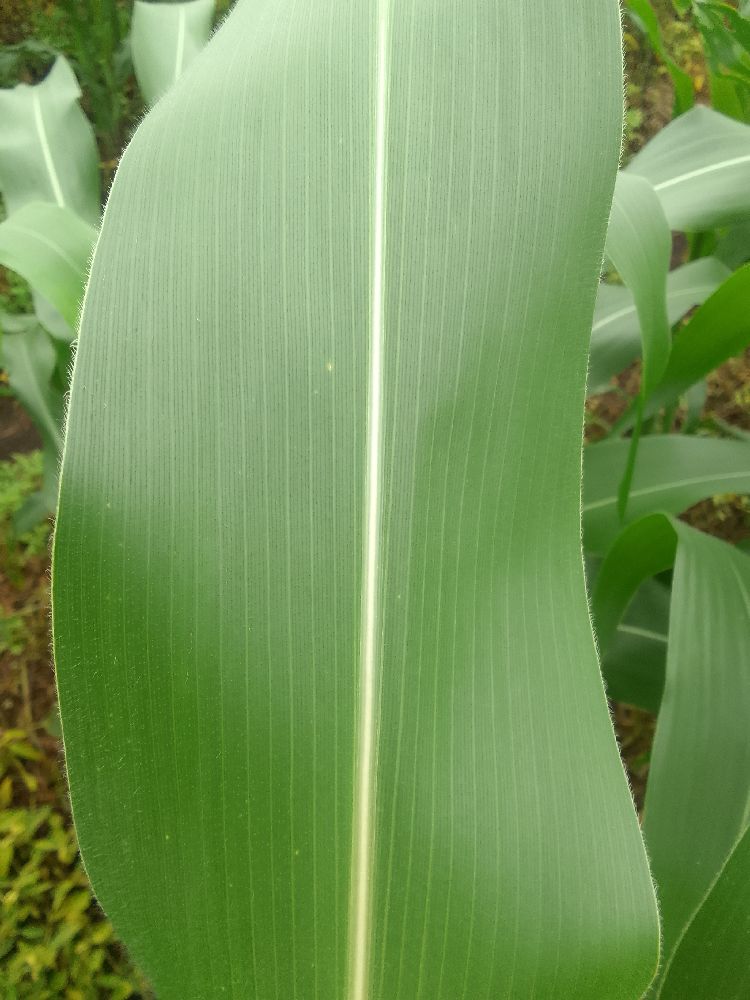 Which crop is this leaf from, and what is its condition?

maize, healthy
